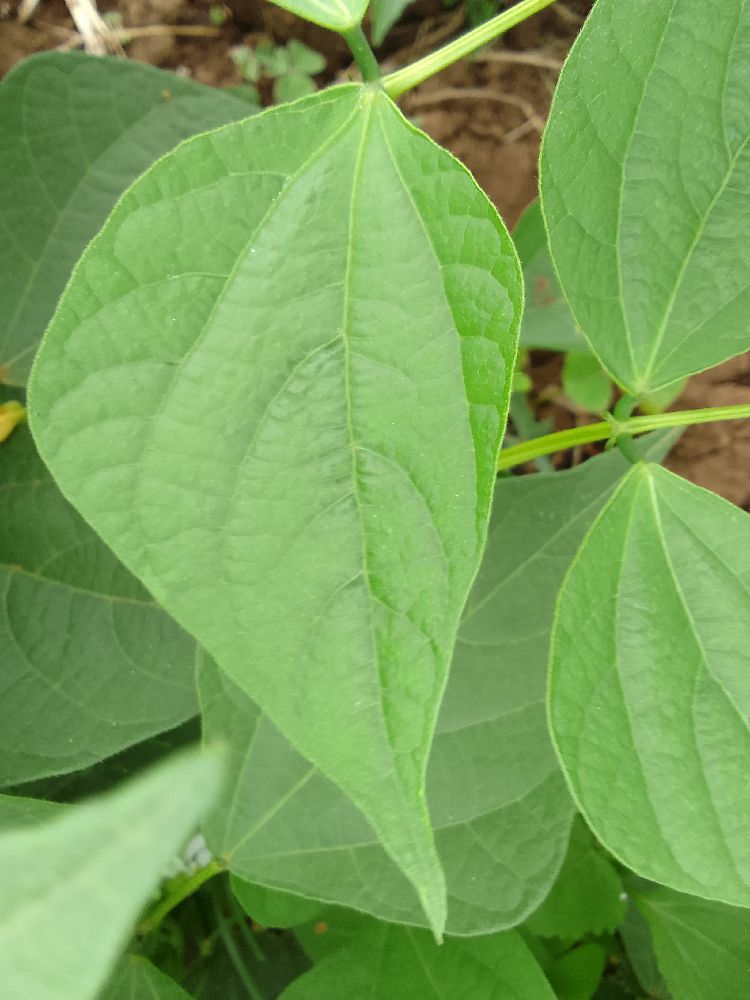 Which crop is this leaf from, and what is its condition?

common bean, healthy
